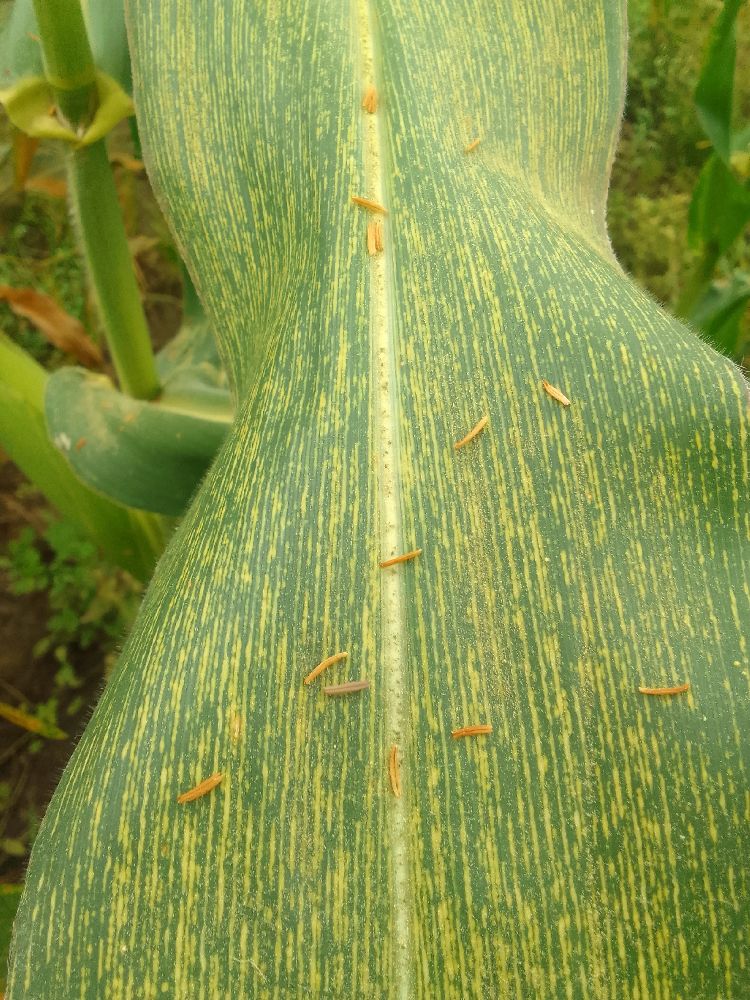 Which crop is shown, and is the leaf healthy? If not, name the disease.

maize, maize streak virus
